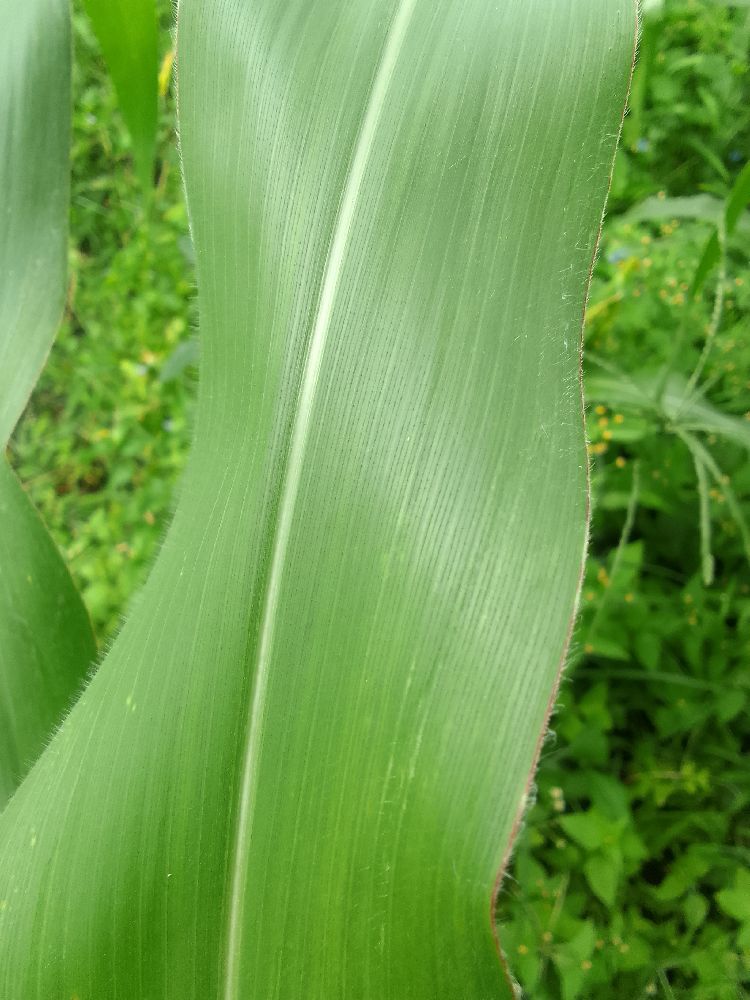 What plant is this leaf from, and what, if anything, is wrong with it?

maize, healthy
